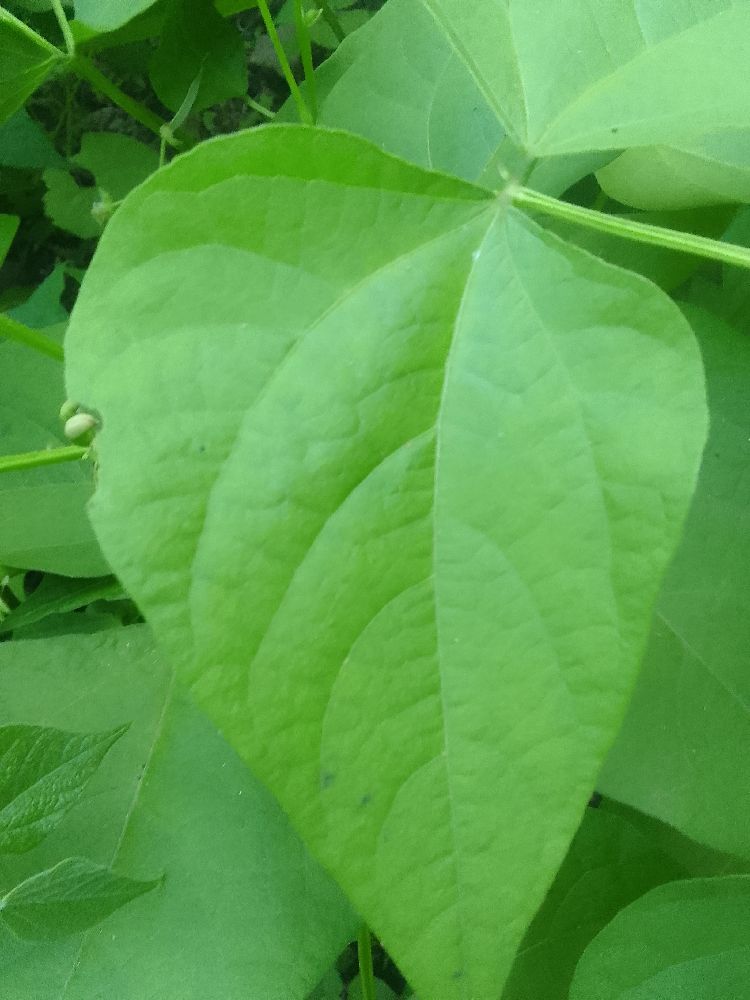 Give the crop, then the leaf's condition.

common bean, healthy
